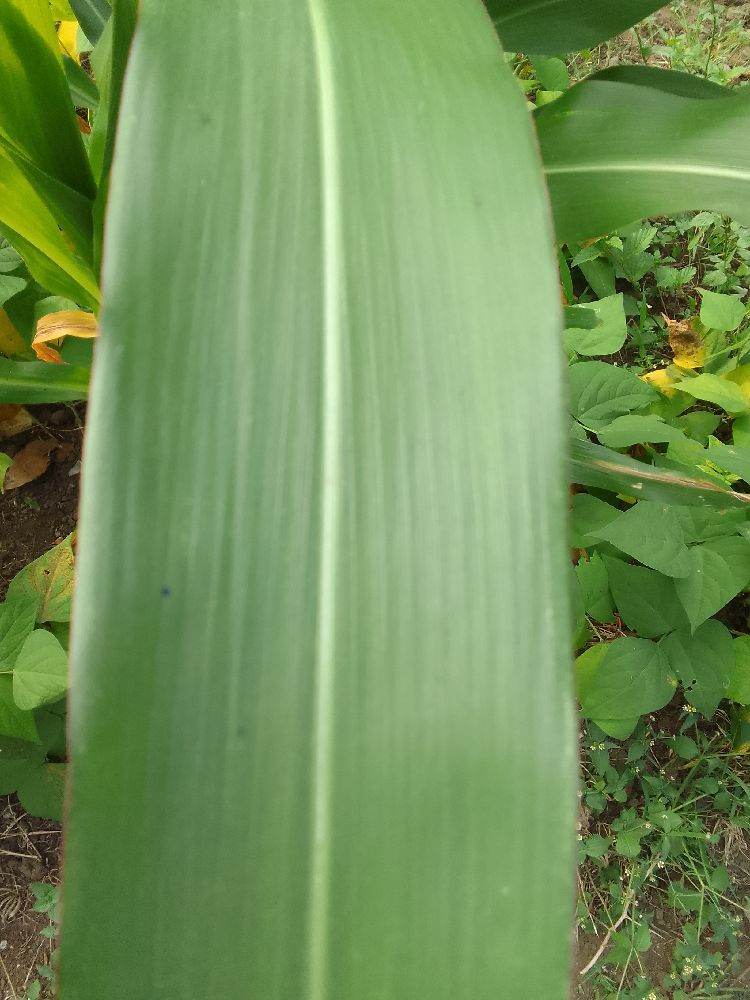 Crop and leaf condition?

maize, healthy
